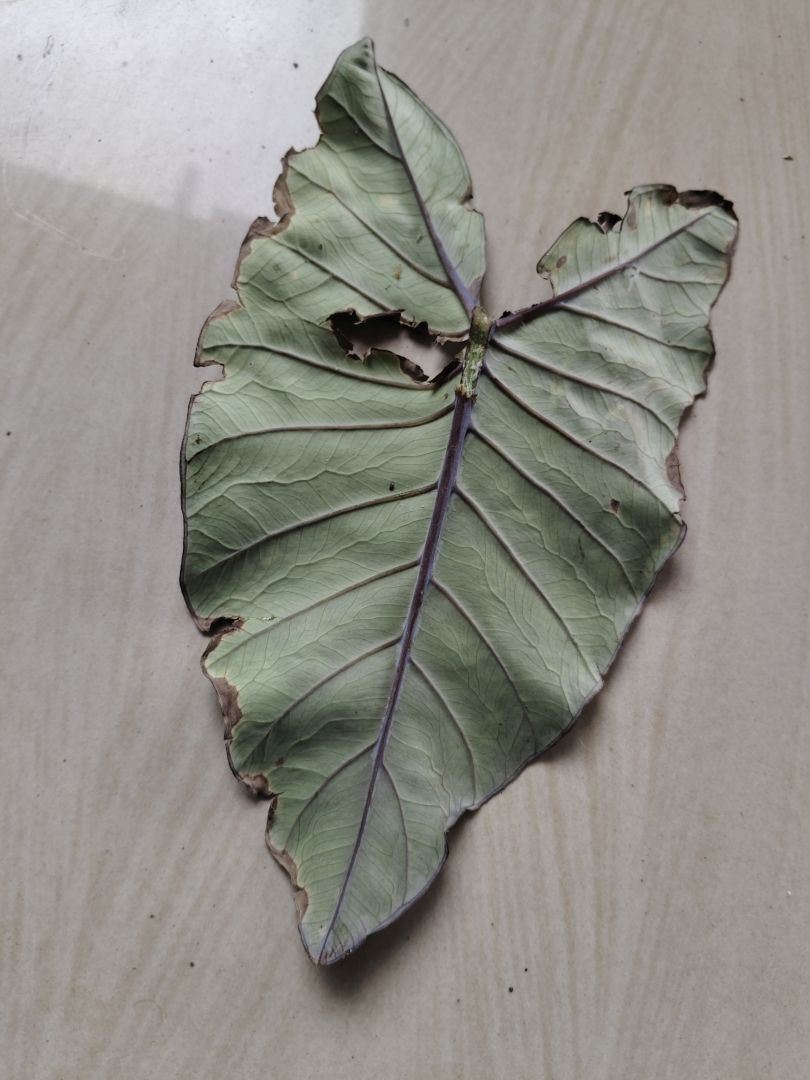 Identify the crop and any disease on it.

taro, leaf blight
